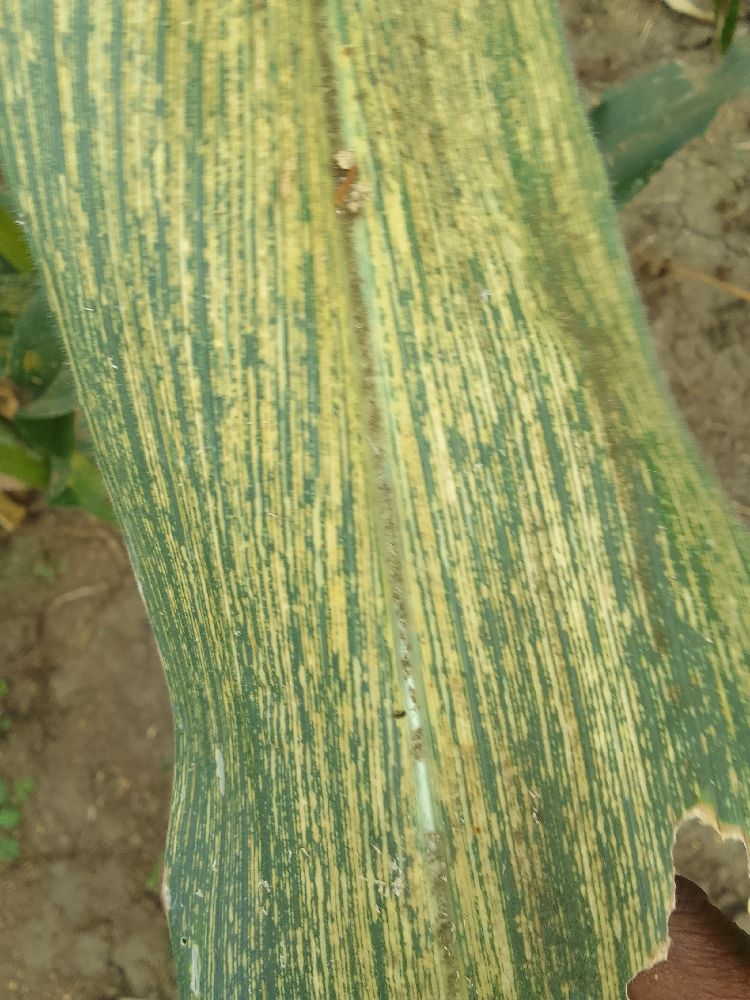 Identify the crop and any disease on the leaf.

maize, maize streak virus
